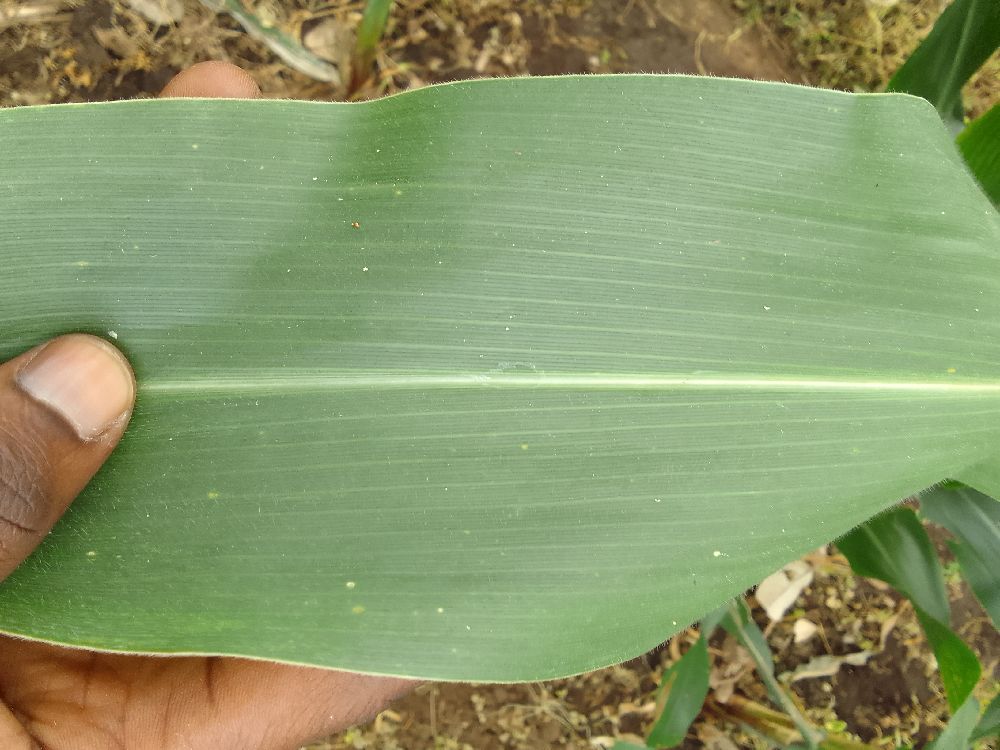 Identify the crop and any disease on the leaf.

maize, healthy
